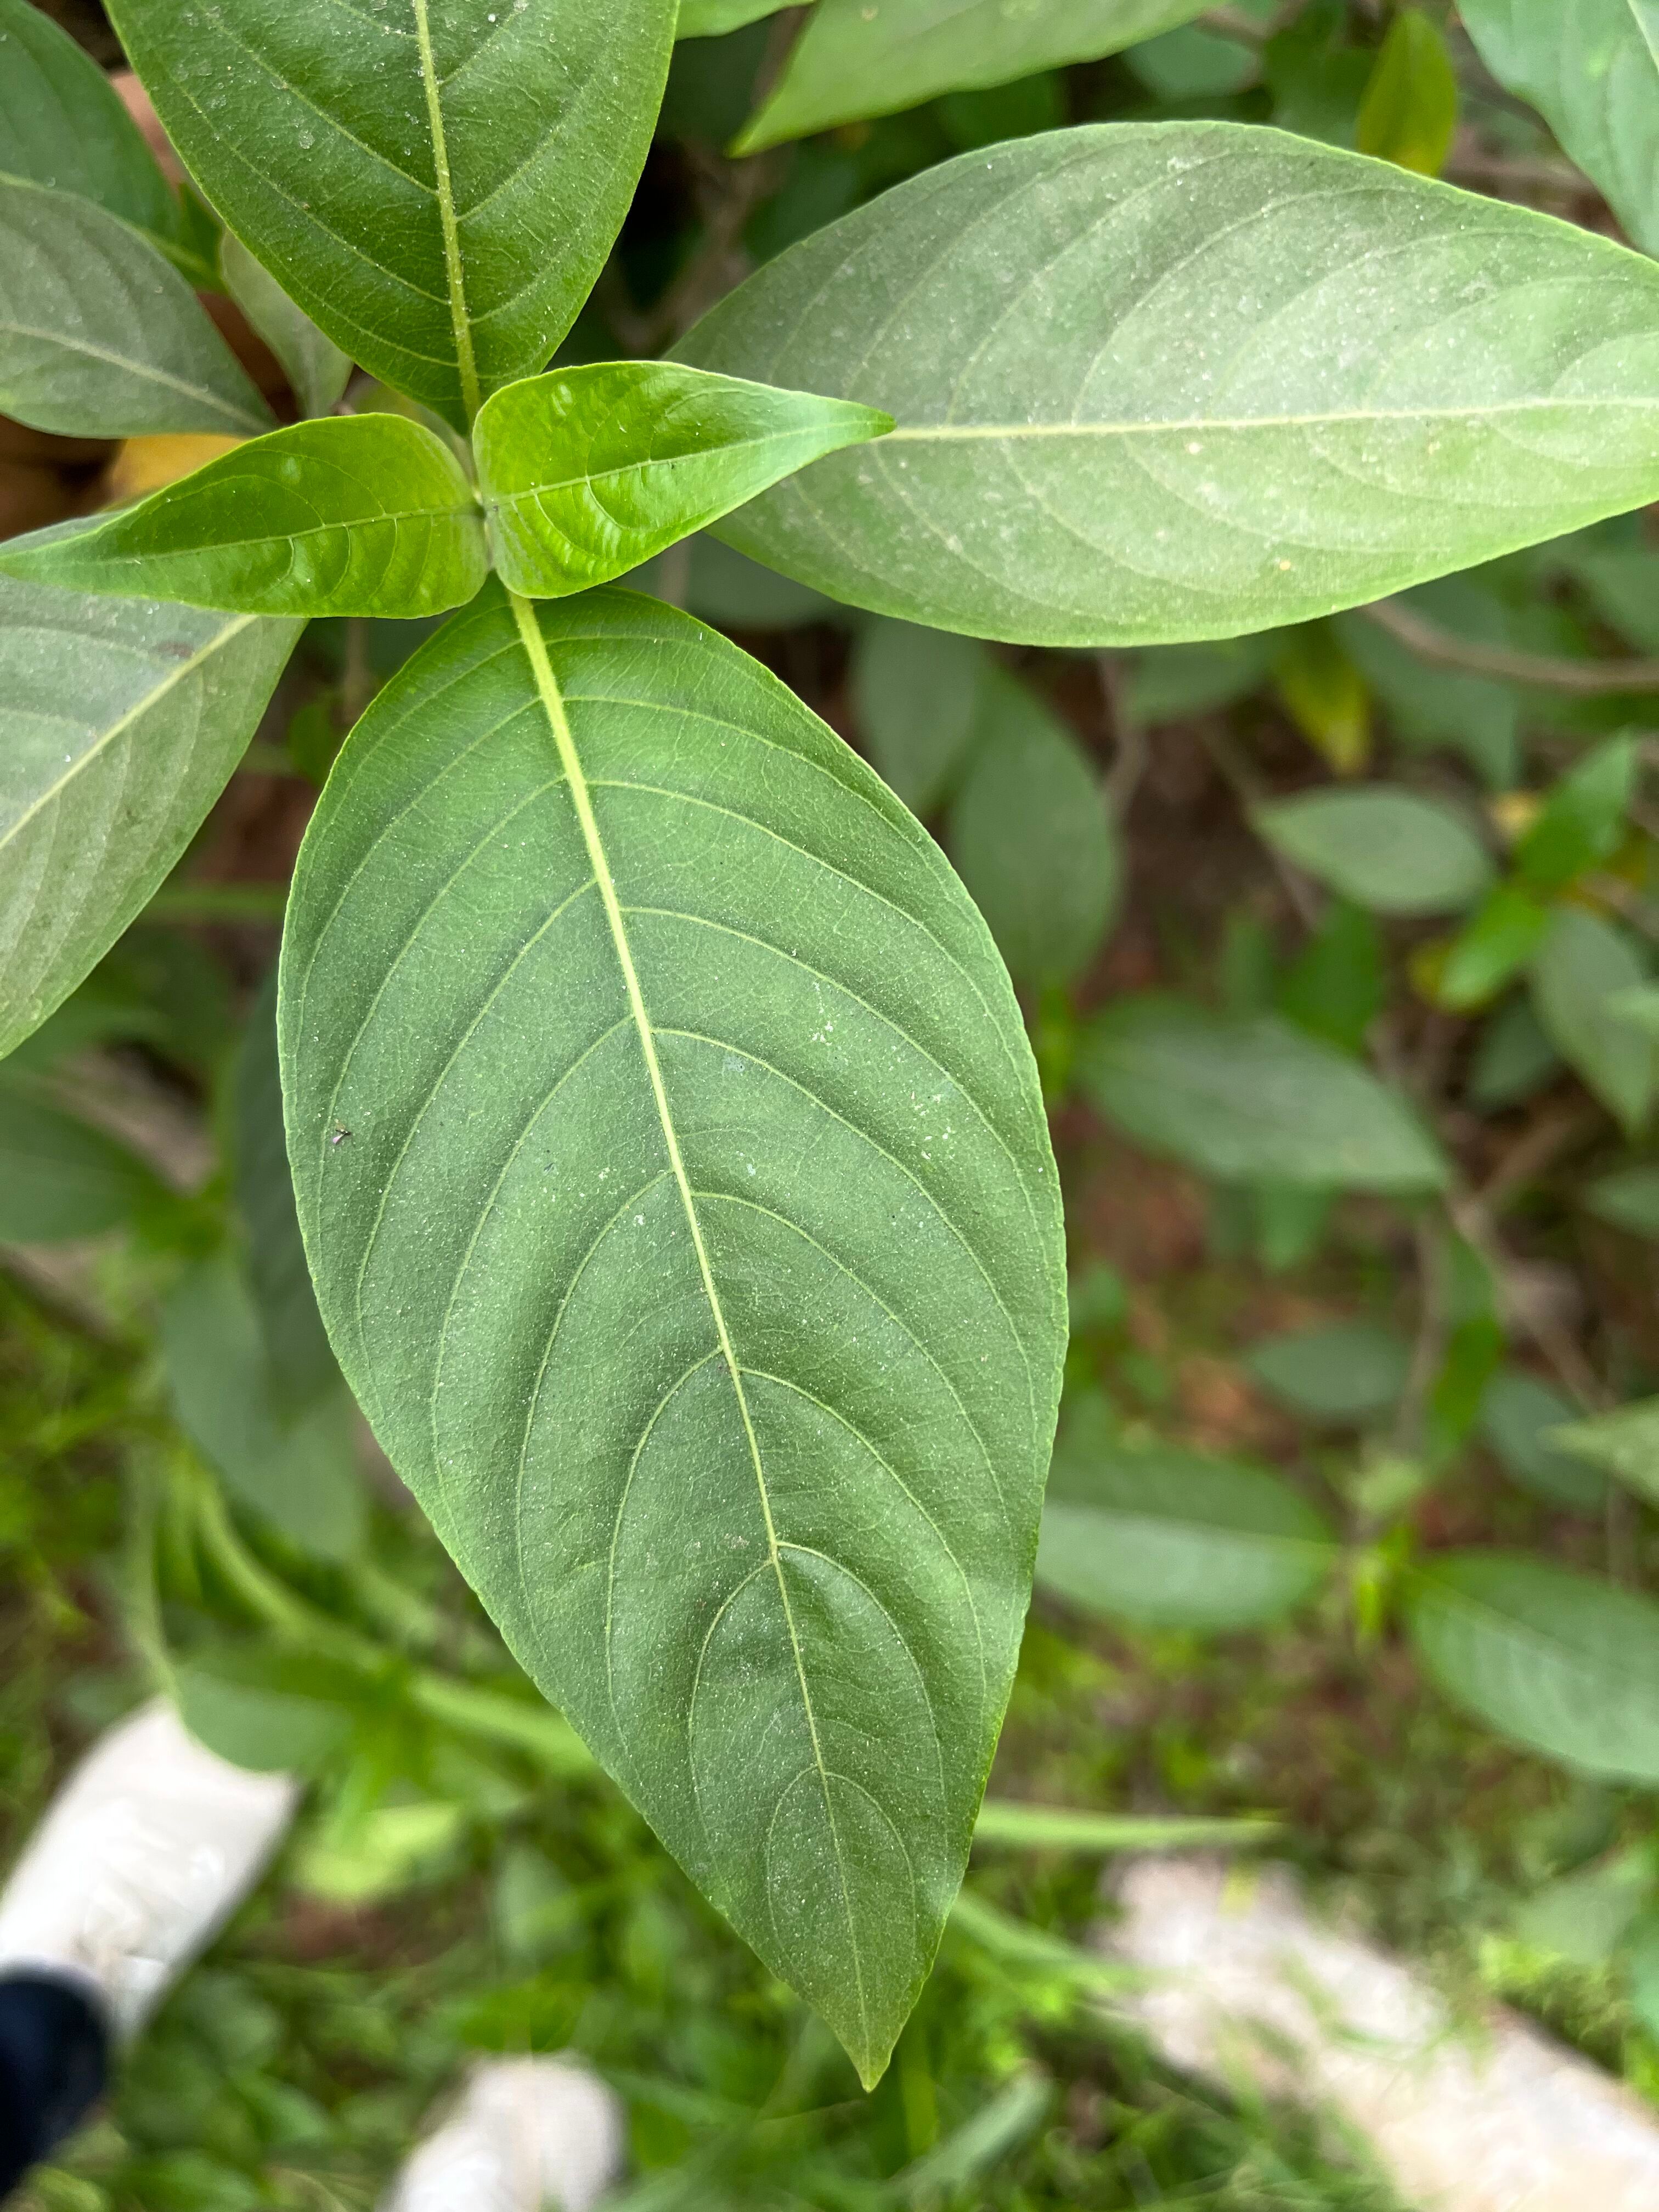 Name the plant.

vasaka
